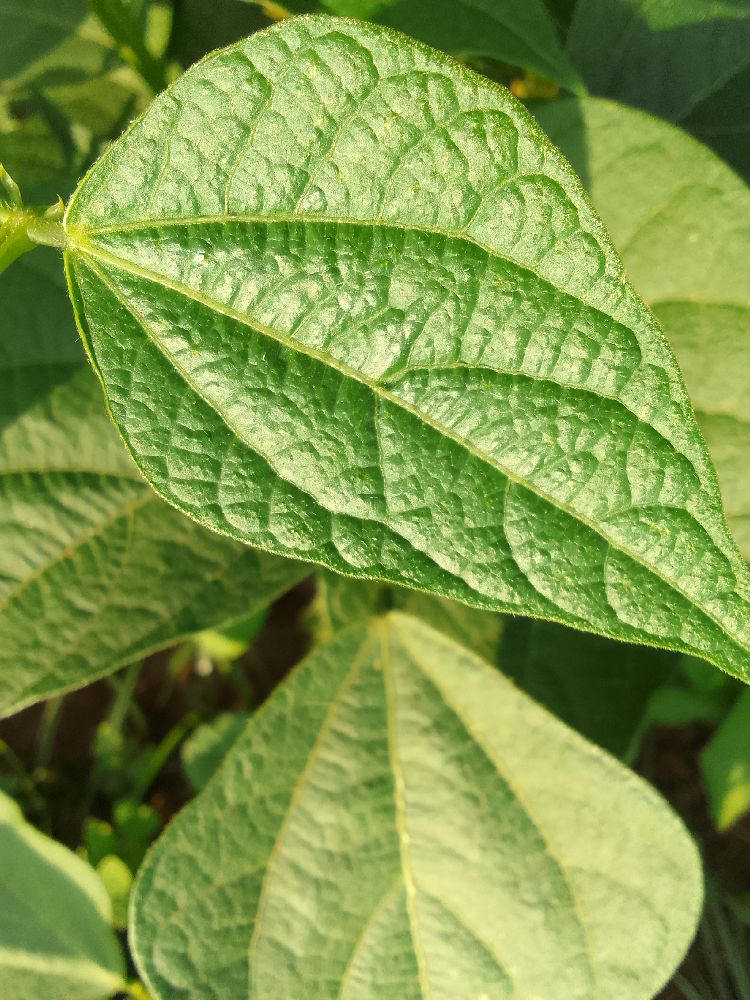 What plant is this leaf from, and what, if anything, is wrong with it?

common bean, healthy
